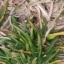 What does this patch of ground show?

grass
